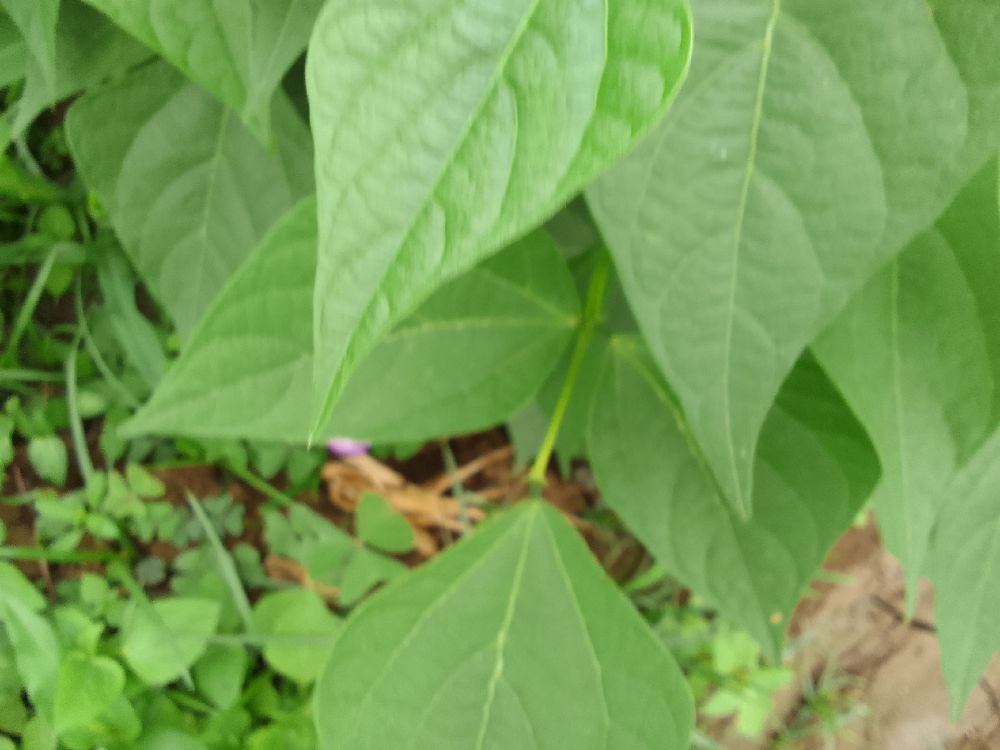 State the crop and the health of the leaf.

common bean, healthy
